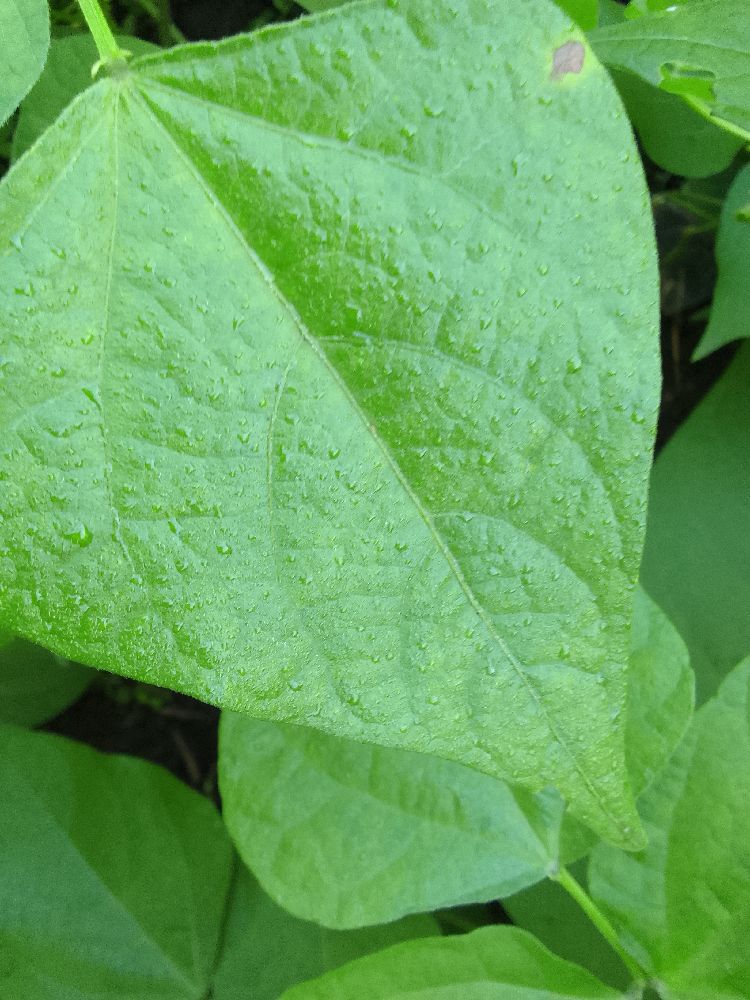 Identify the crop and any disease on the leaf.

common bean, healthy
